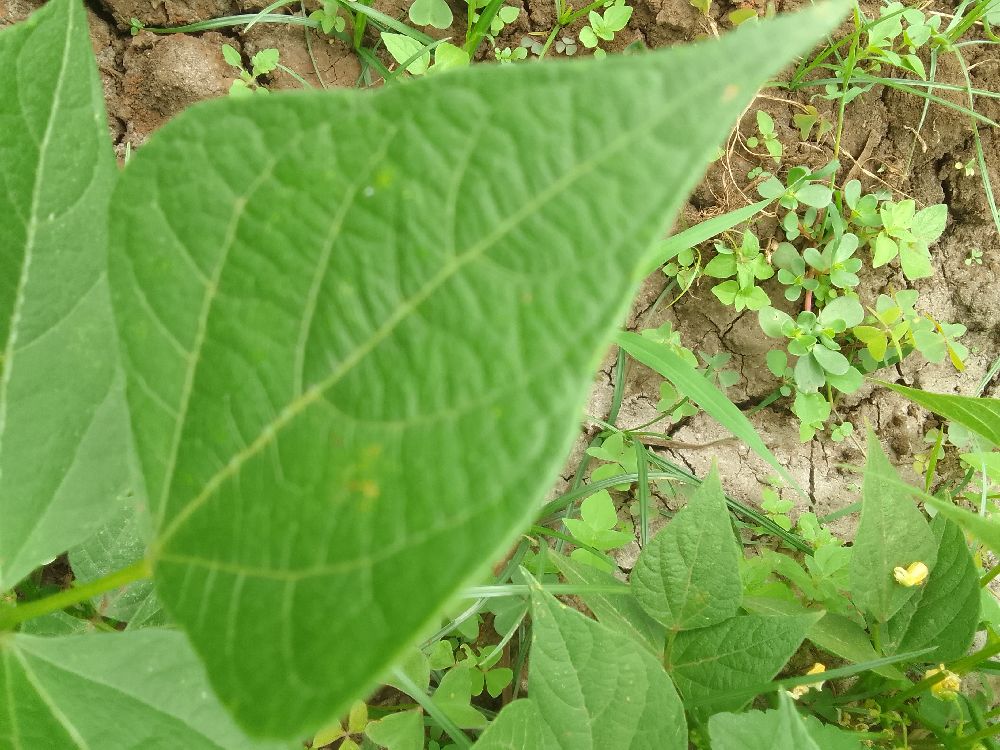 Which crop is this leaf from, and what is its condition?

common bean, healthy
